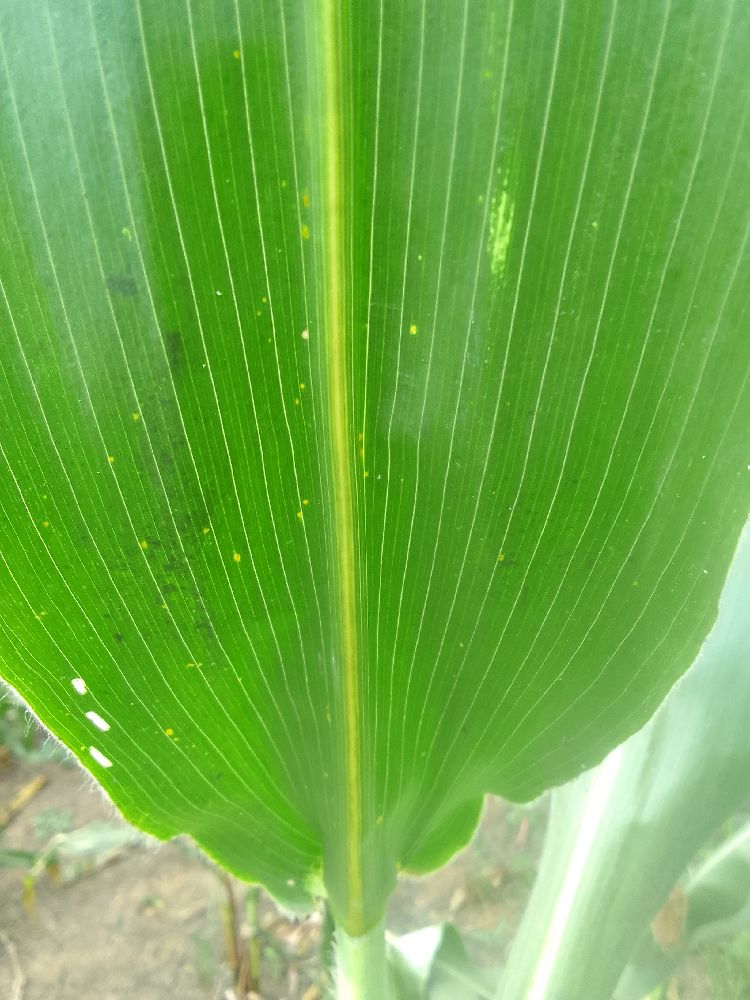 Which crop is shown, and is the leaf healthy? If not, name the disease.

maize, healthy
